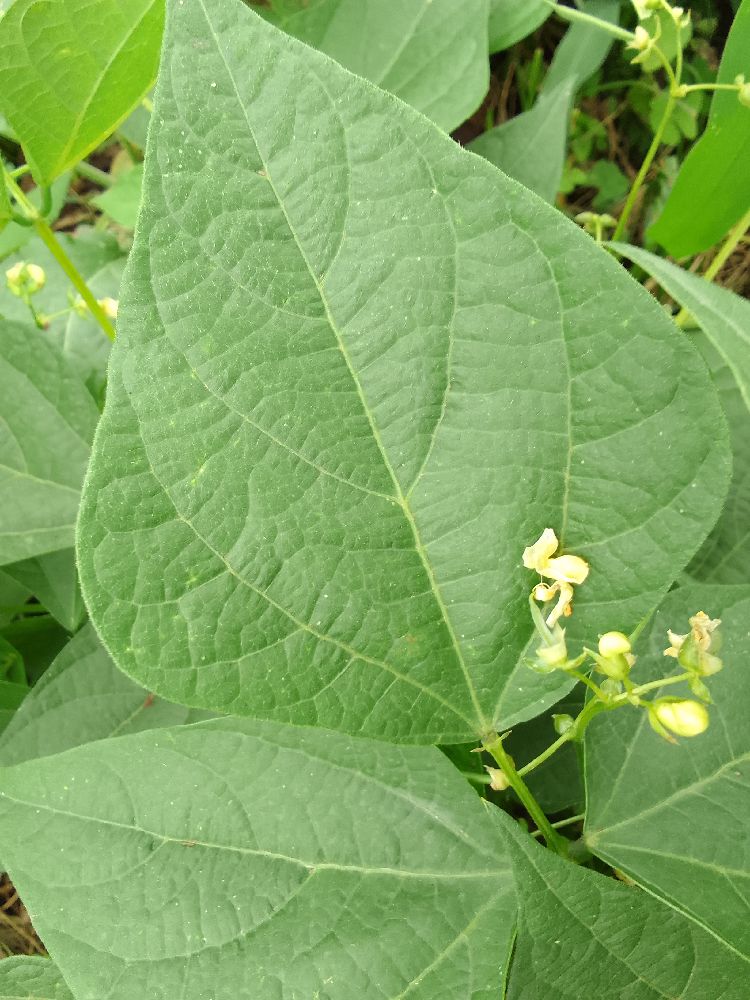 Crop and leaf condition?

common bean, healthy
